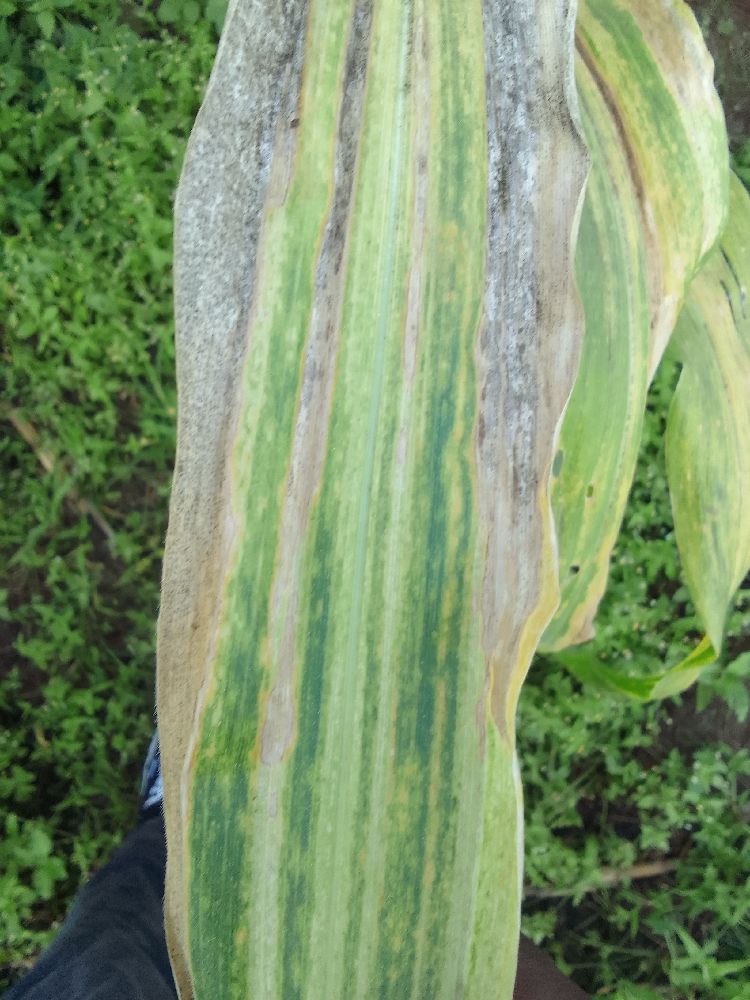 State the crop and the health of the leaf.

maize, maize lethal necrosis
